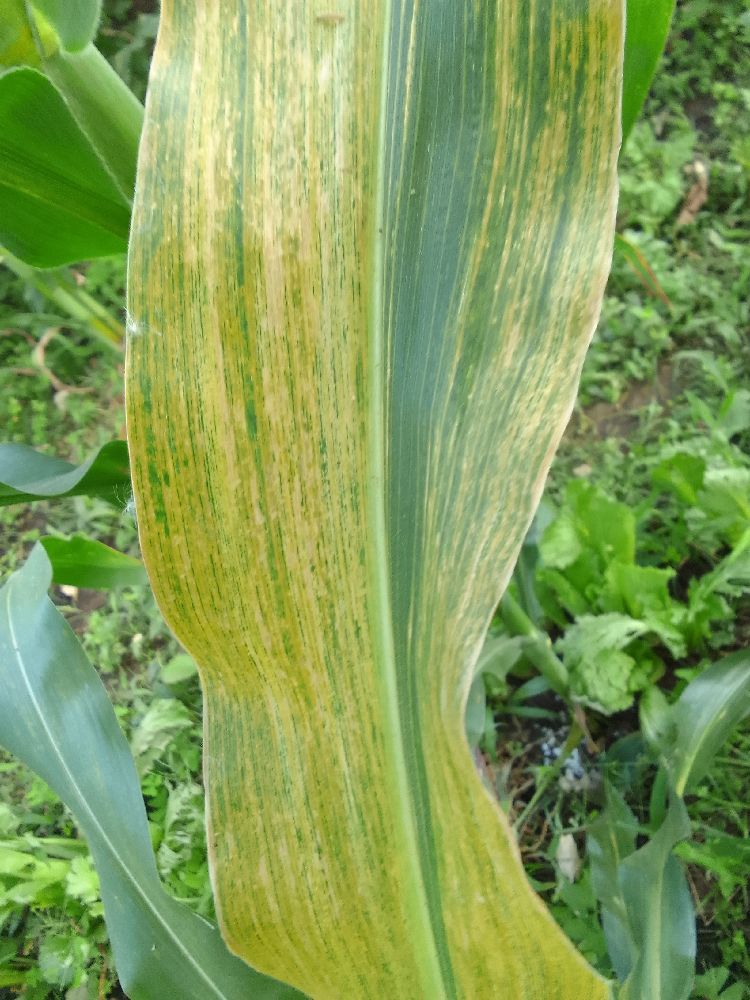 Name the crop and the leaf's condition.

maize, maize lethal necrosis
